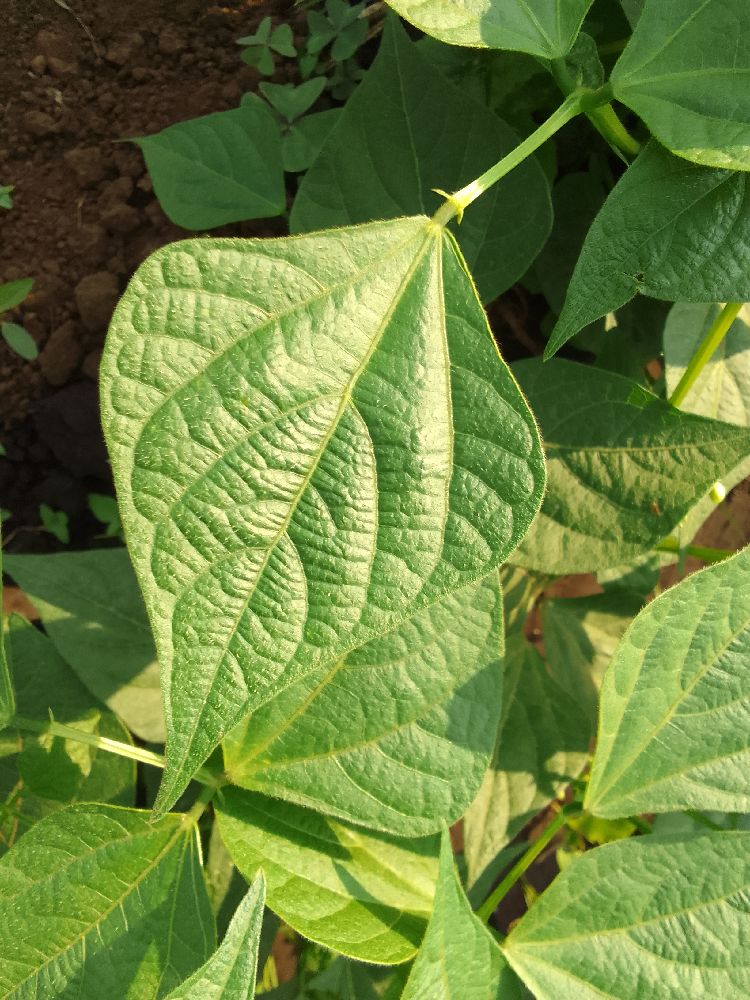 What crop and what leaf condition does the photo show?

common bean, healthy
